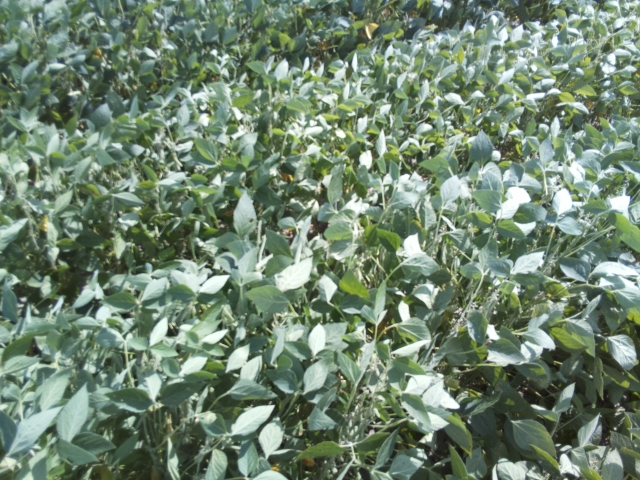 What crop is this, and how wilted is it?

soybean, moderate turgor loss in upper canopy
